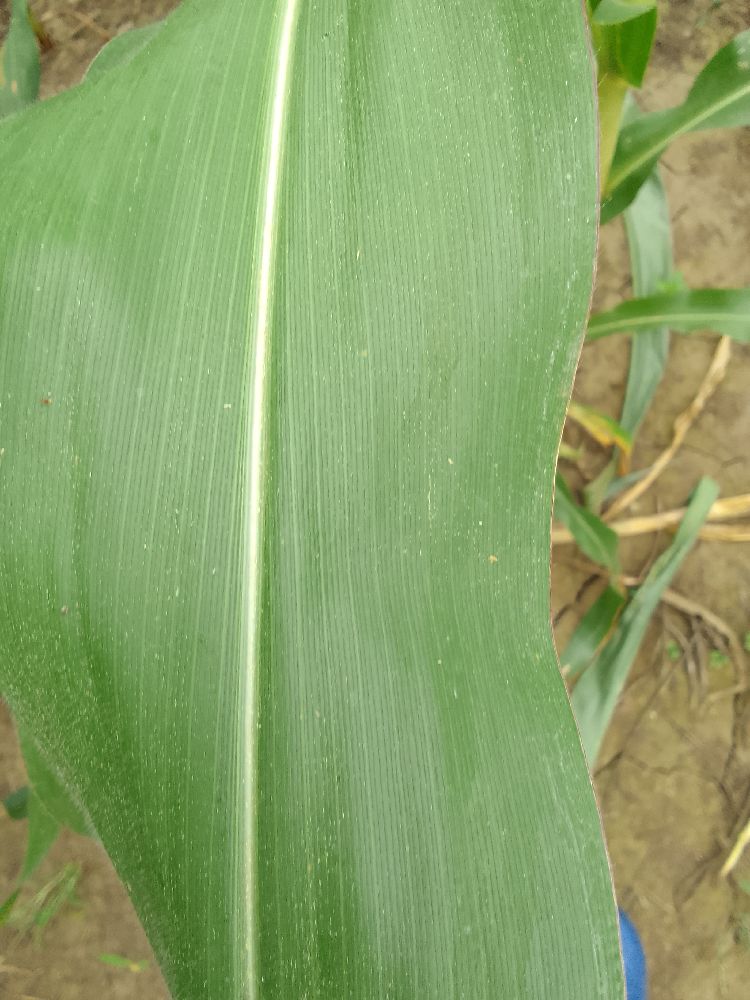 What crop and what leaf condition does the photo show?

maize, healthy
